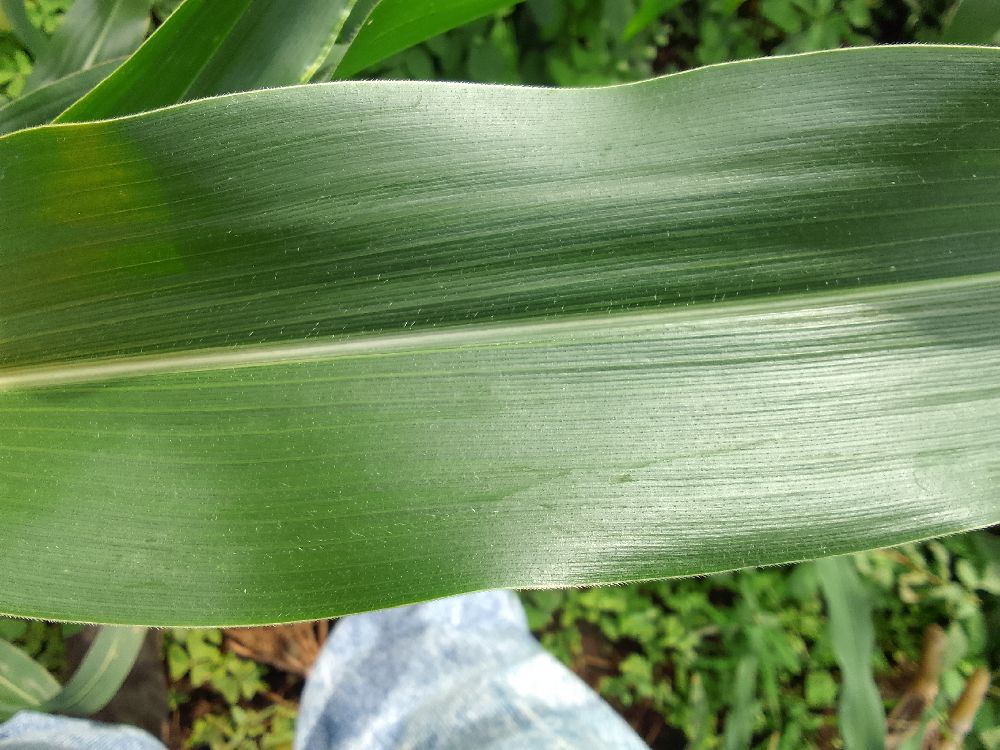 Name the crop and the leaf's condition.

maize, healthy
